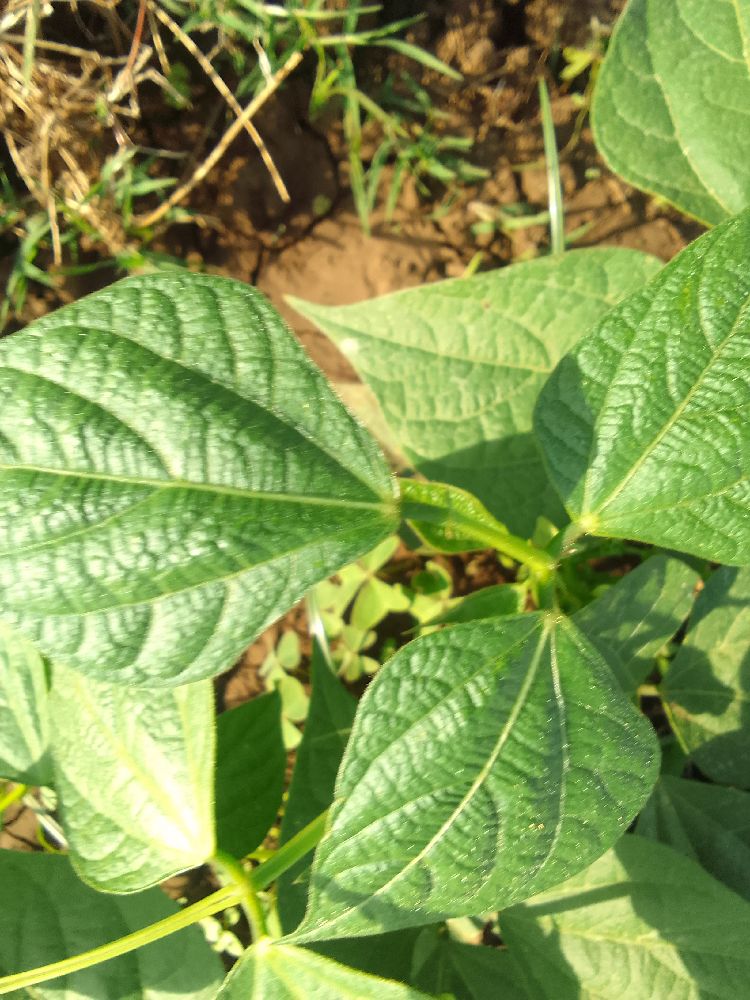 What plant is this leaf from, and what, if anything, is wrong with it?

common bean, healthy
